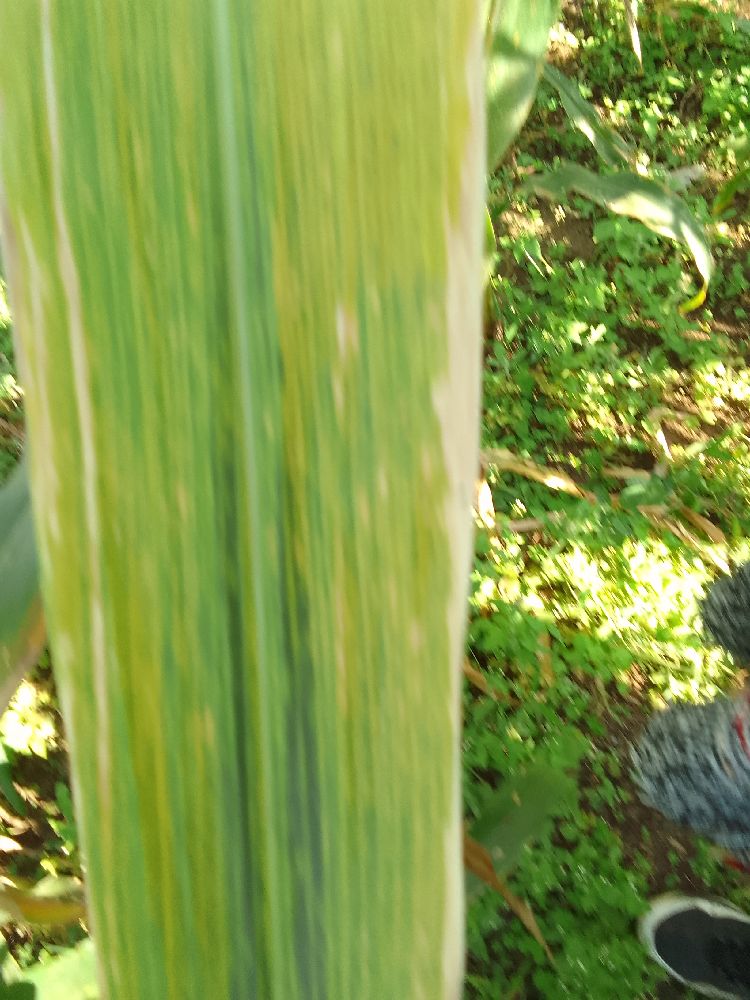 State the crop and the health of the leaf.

maize, maize lethal necrosis
